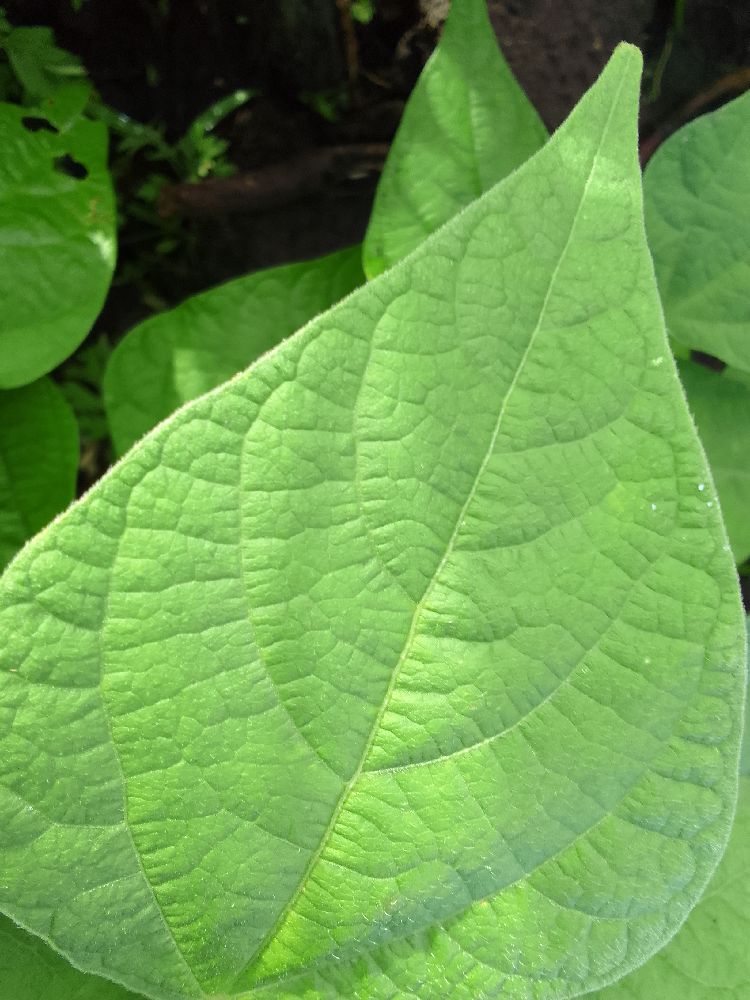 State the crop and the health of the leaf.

common bean, healthy
